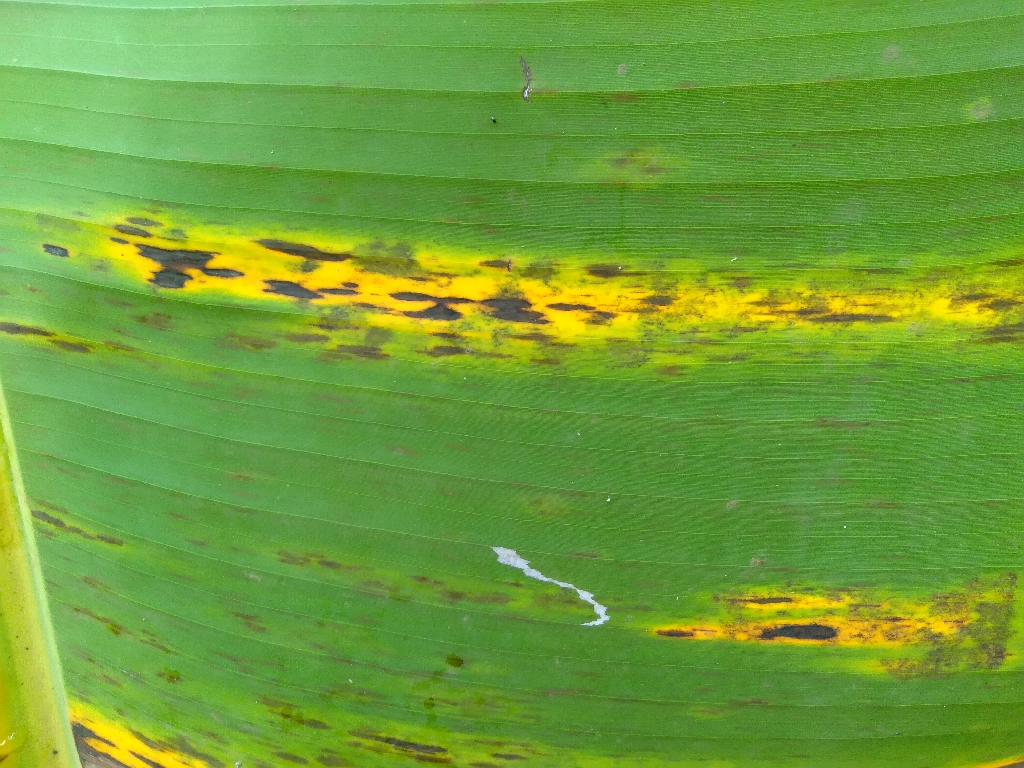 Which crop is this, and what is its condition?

banana, black sigatoka
